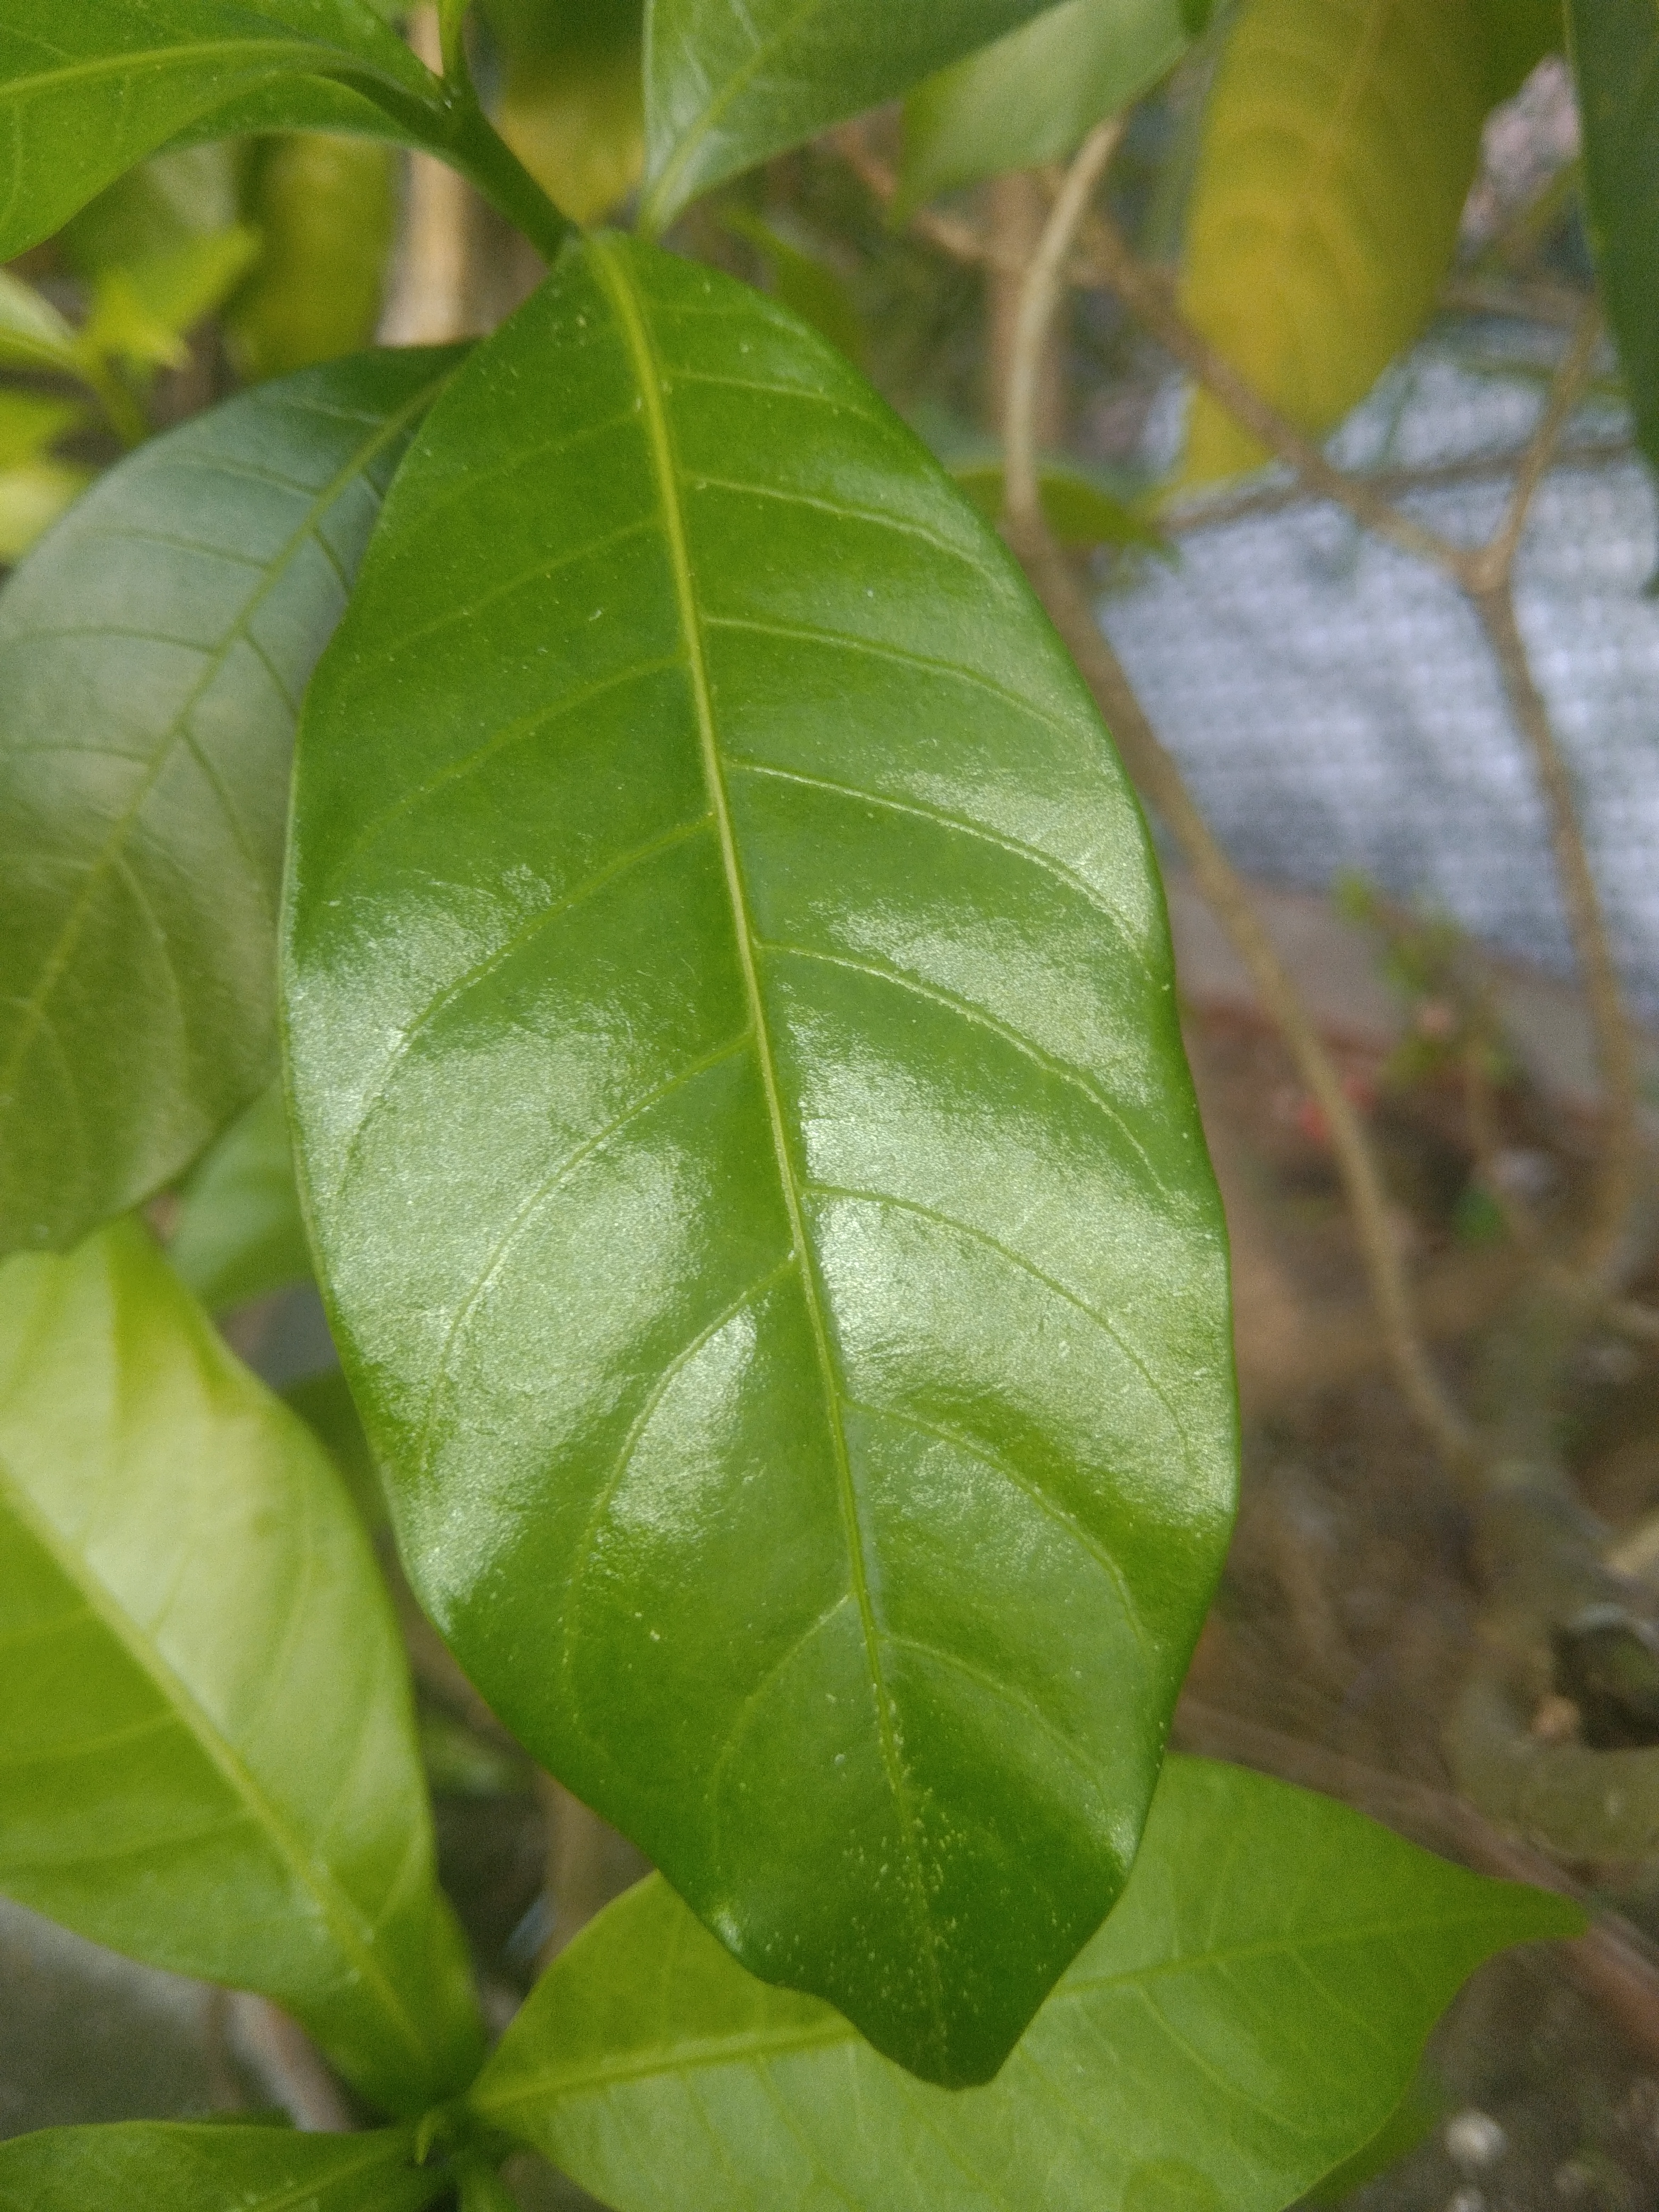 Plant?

togor
